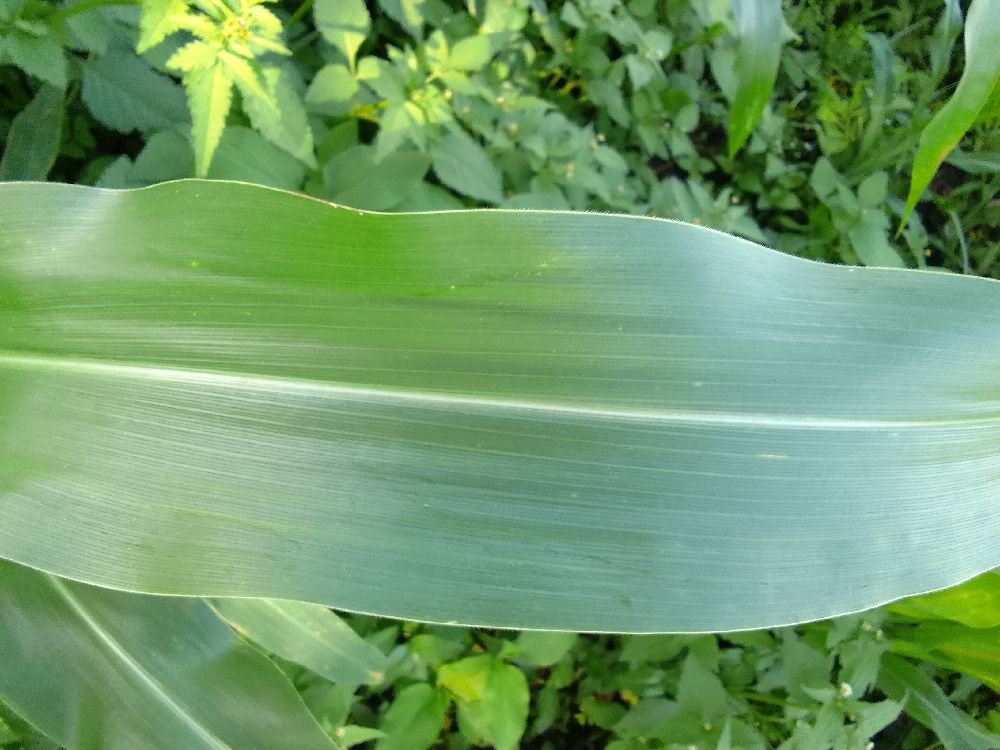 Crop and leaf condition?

maize, healthy
